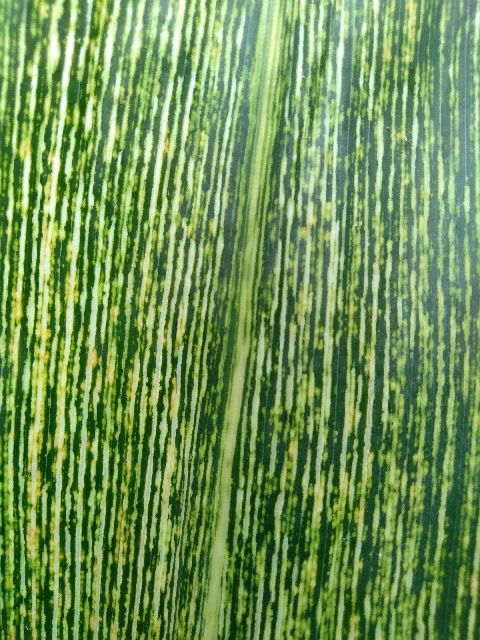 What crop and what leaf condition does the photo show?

maize, maize streak virus
